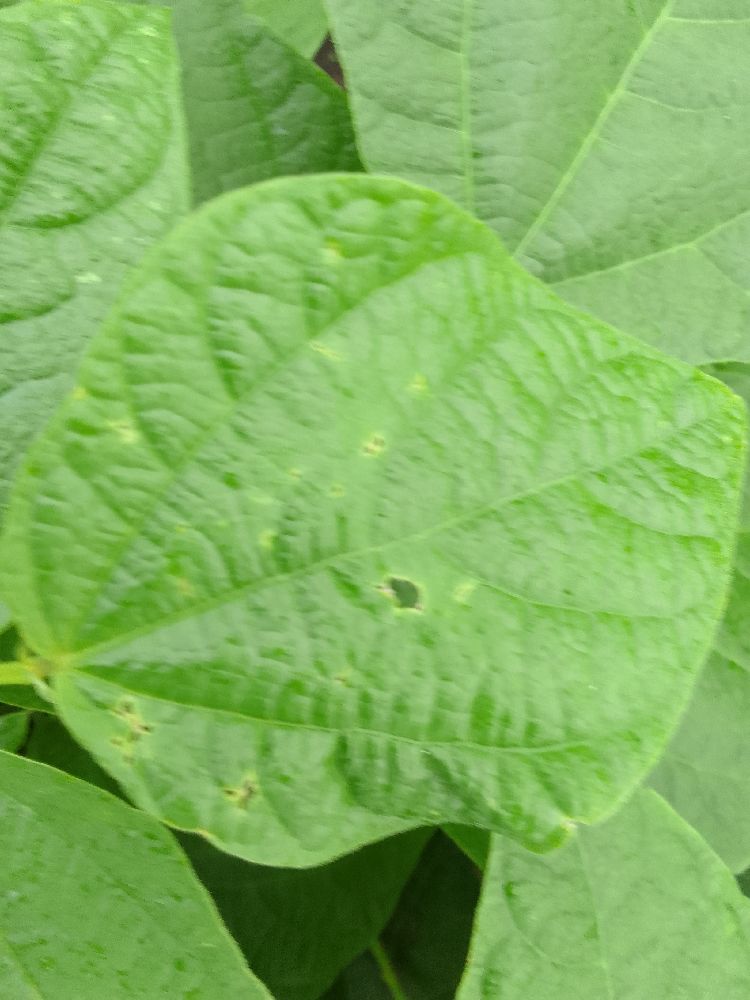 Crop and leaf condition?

common bean, healthy
